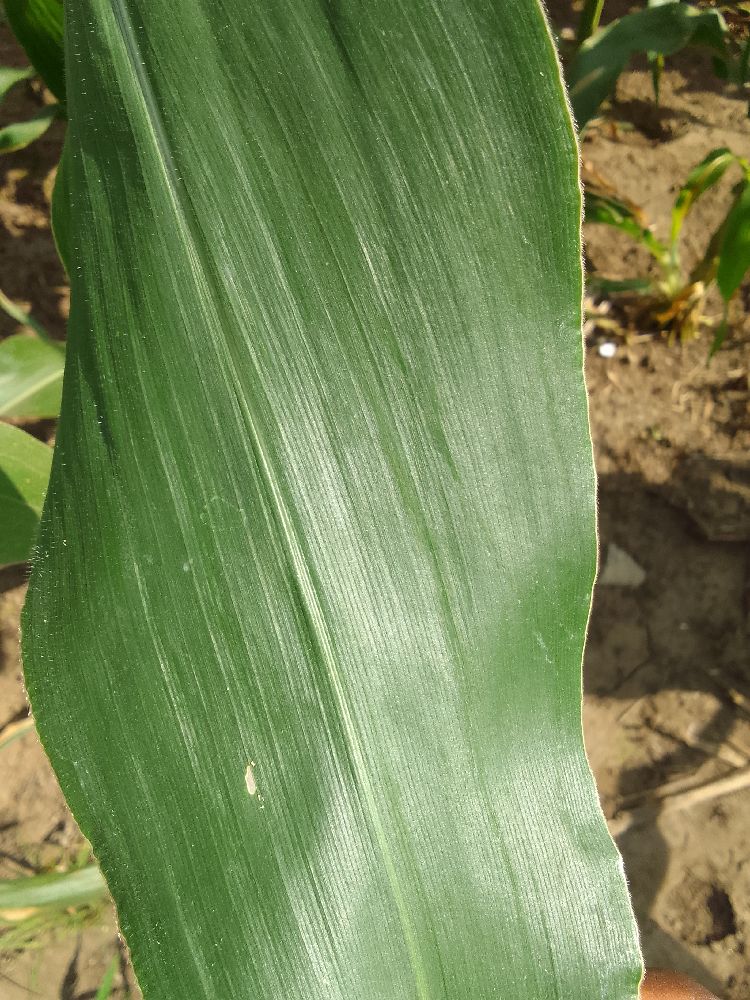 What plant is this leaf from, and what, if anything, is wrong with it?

maize, healthy
